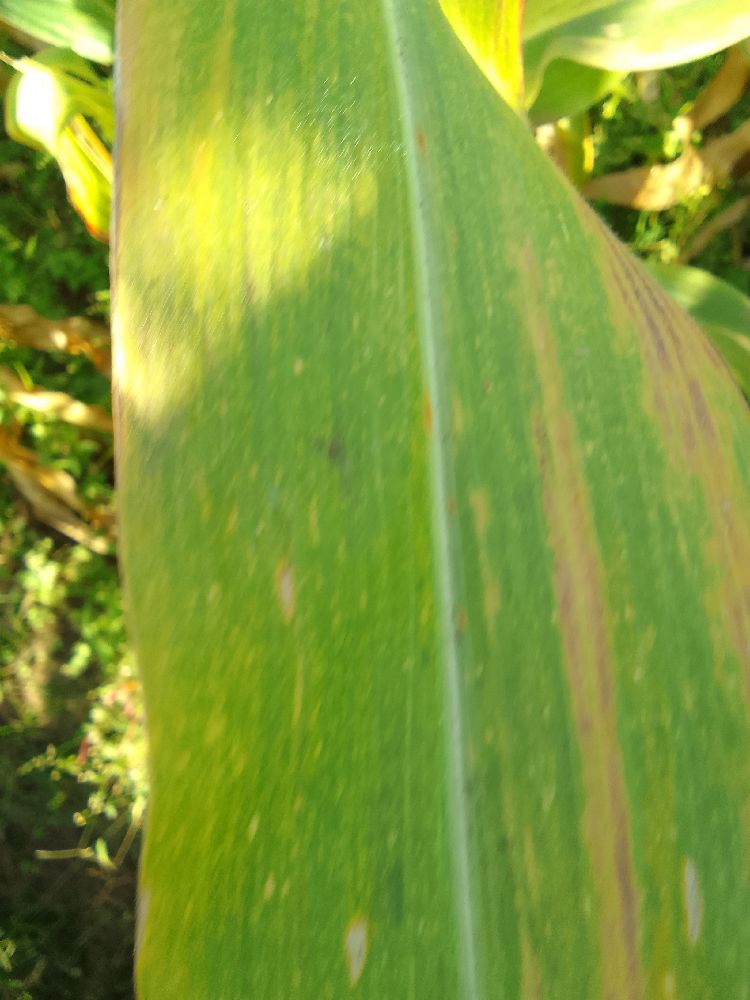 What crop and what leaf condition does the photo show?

maize, maize lethal necrosis
